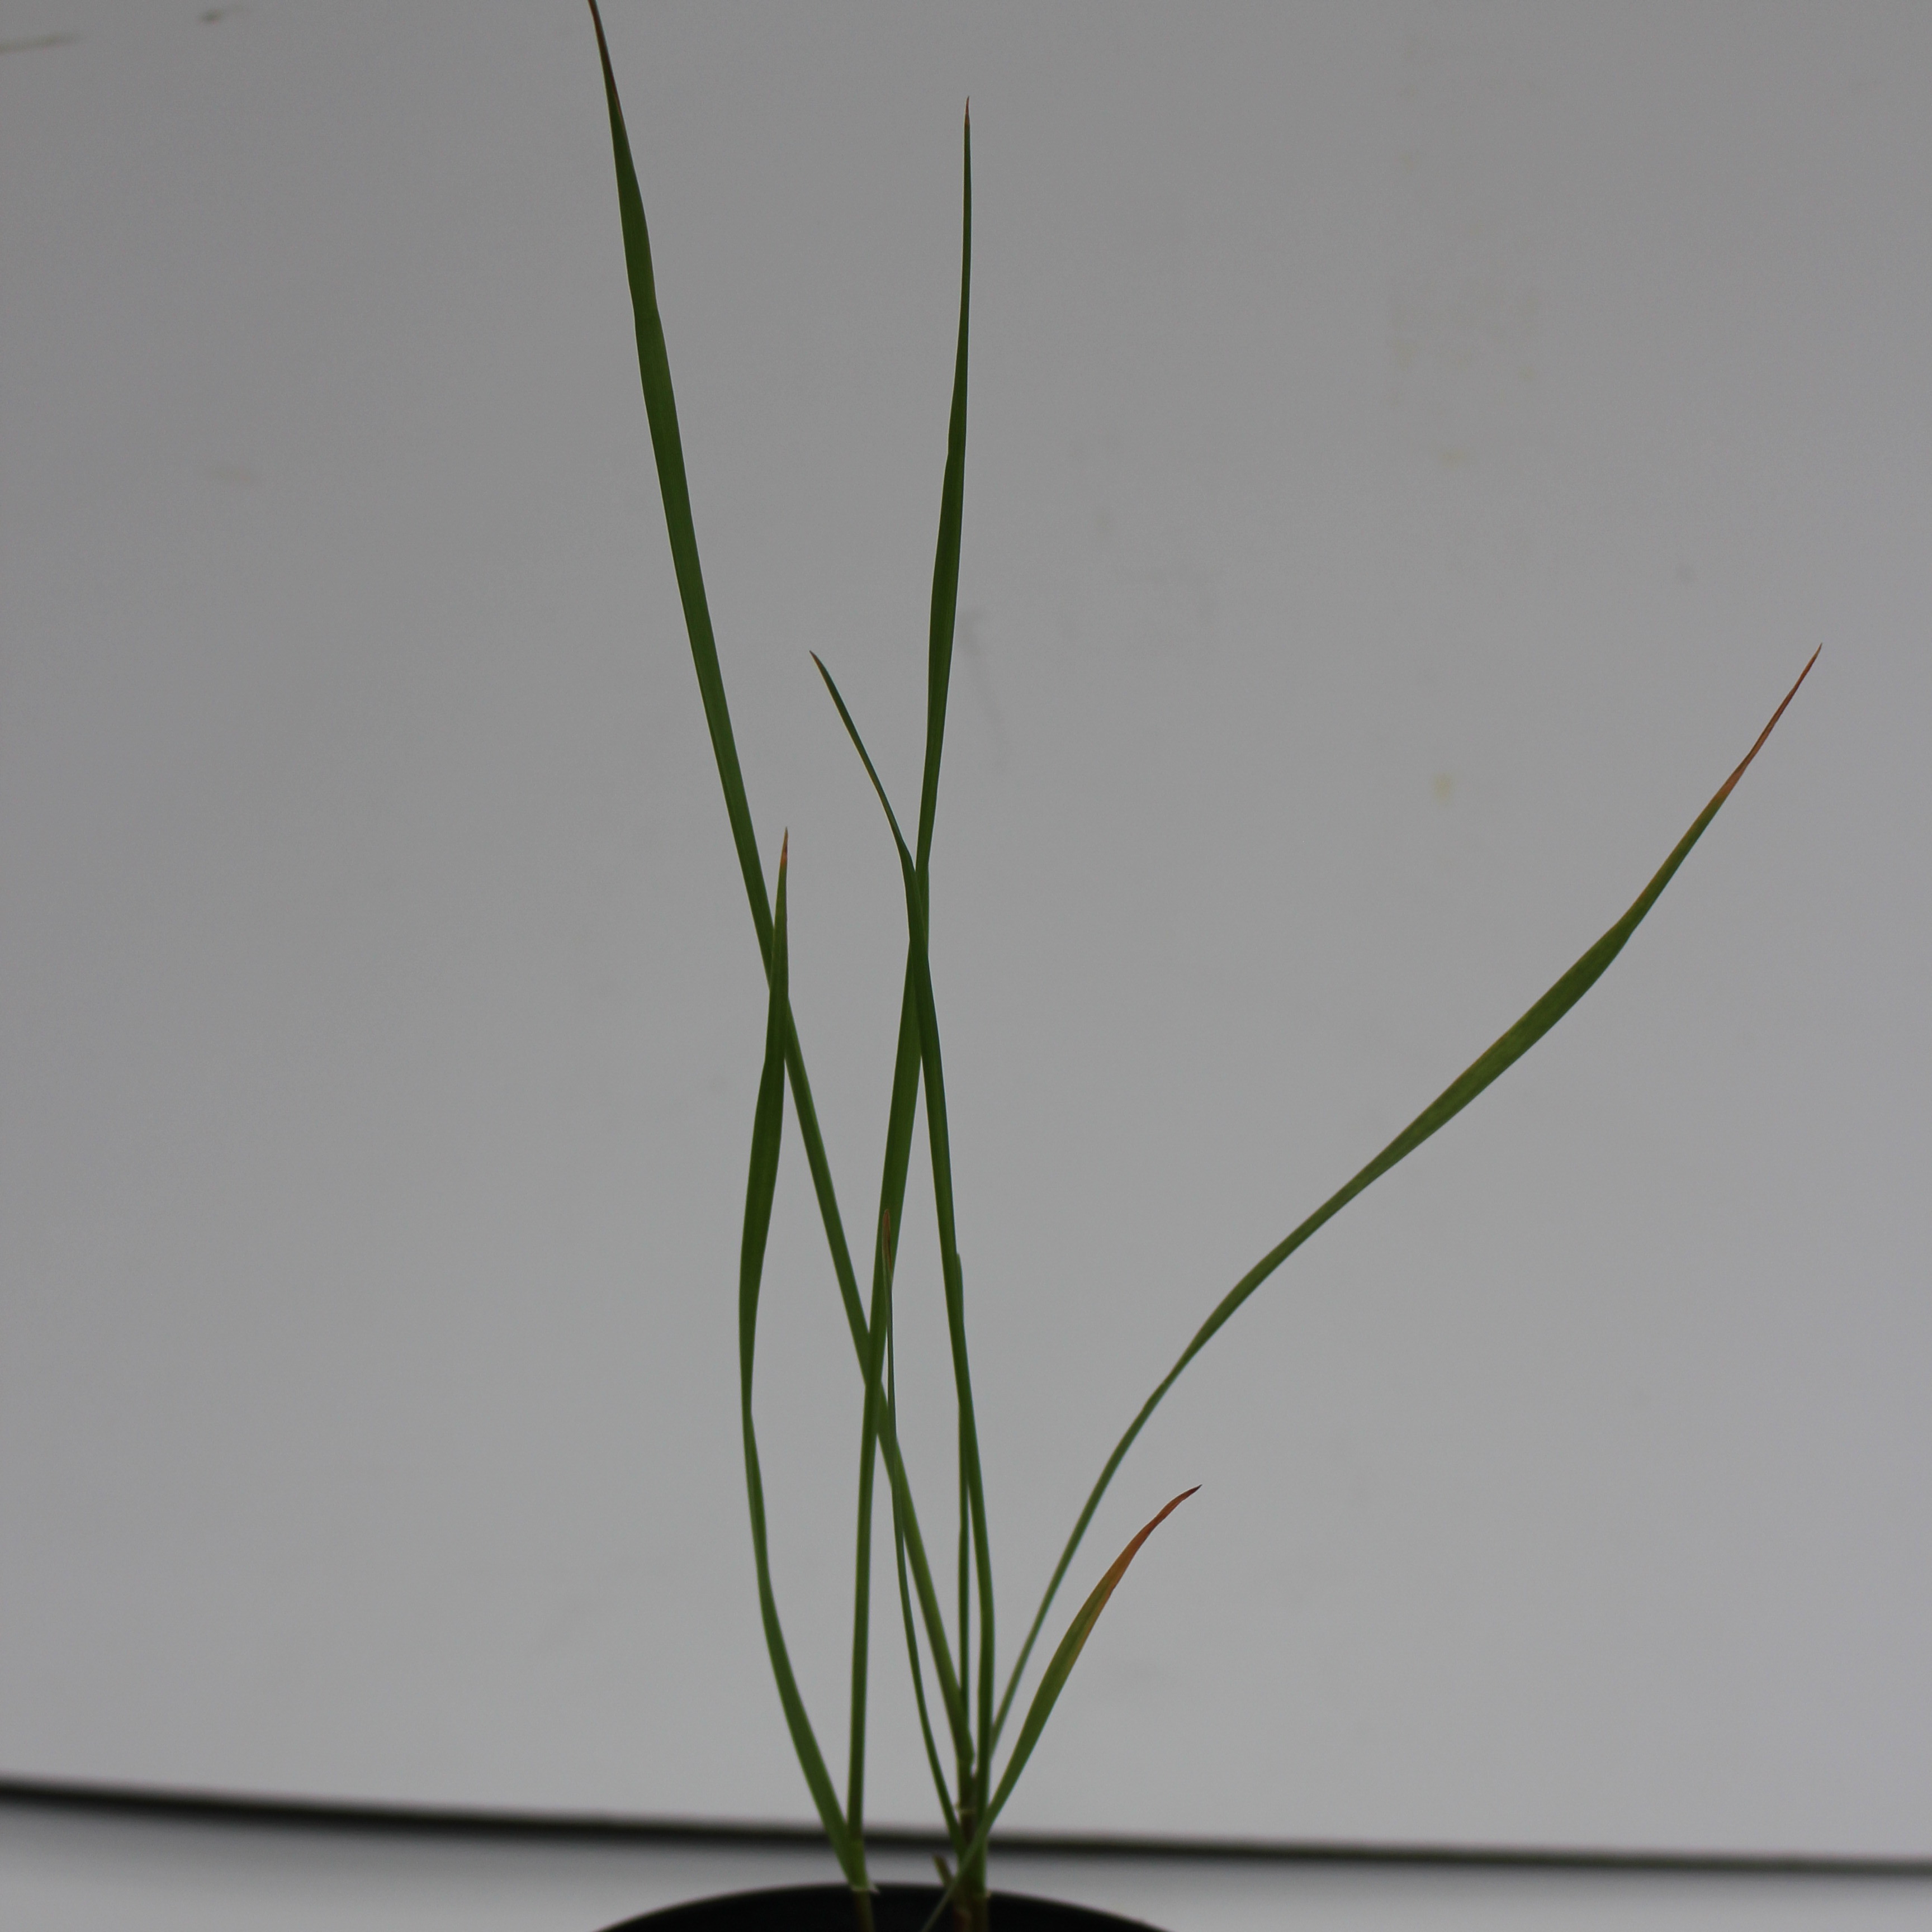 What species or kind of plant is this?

Lolium multiflorum
